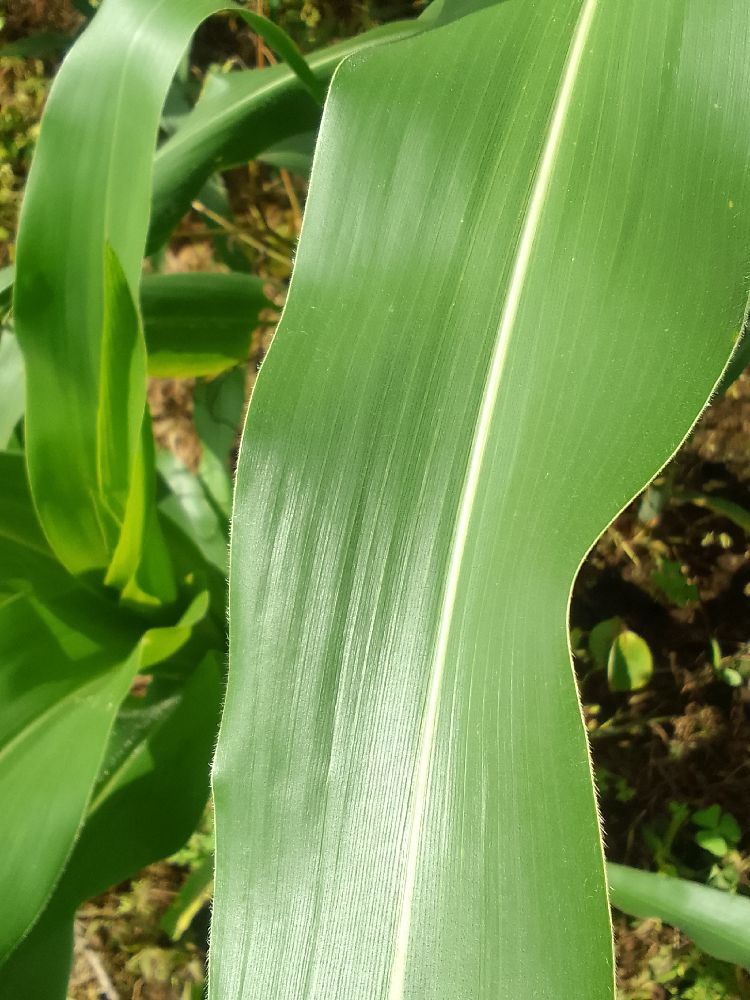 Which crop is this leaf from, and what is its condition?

maize, healthy
